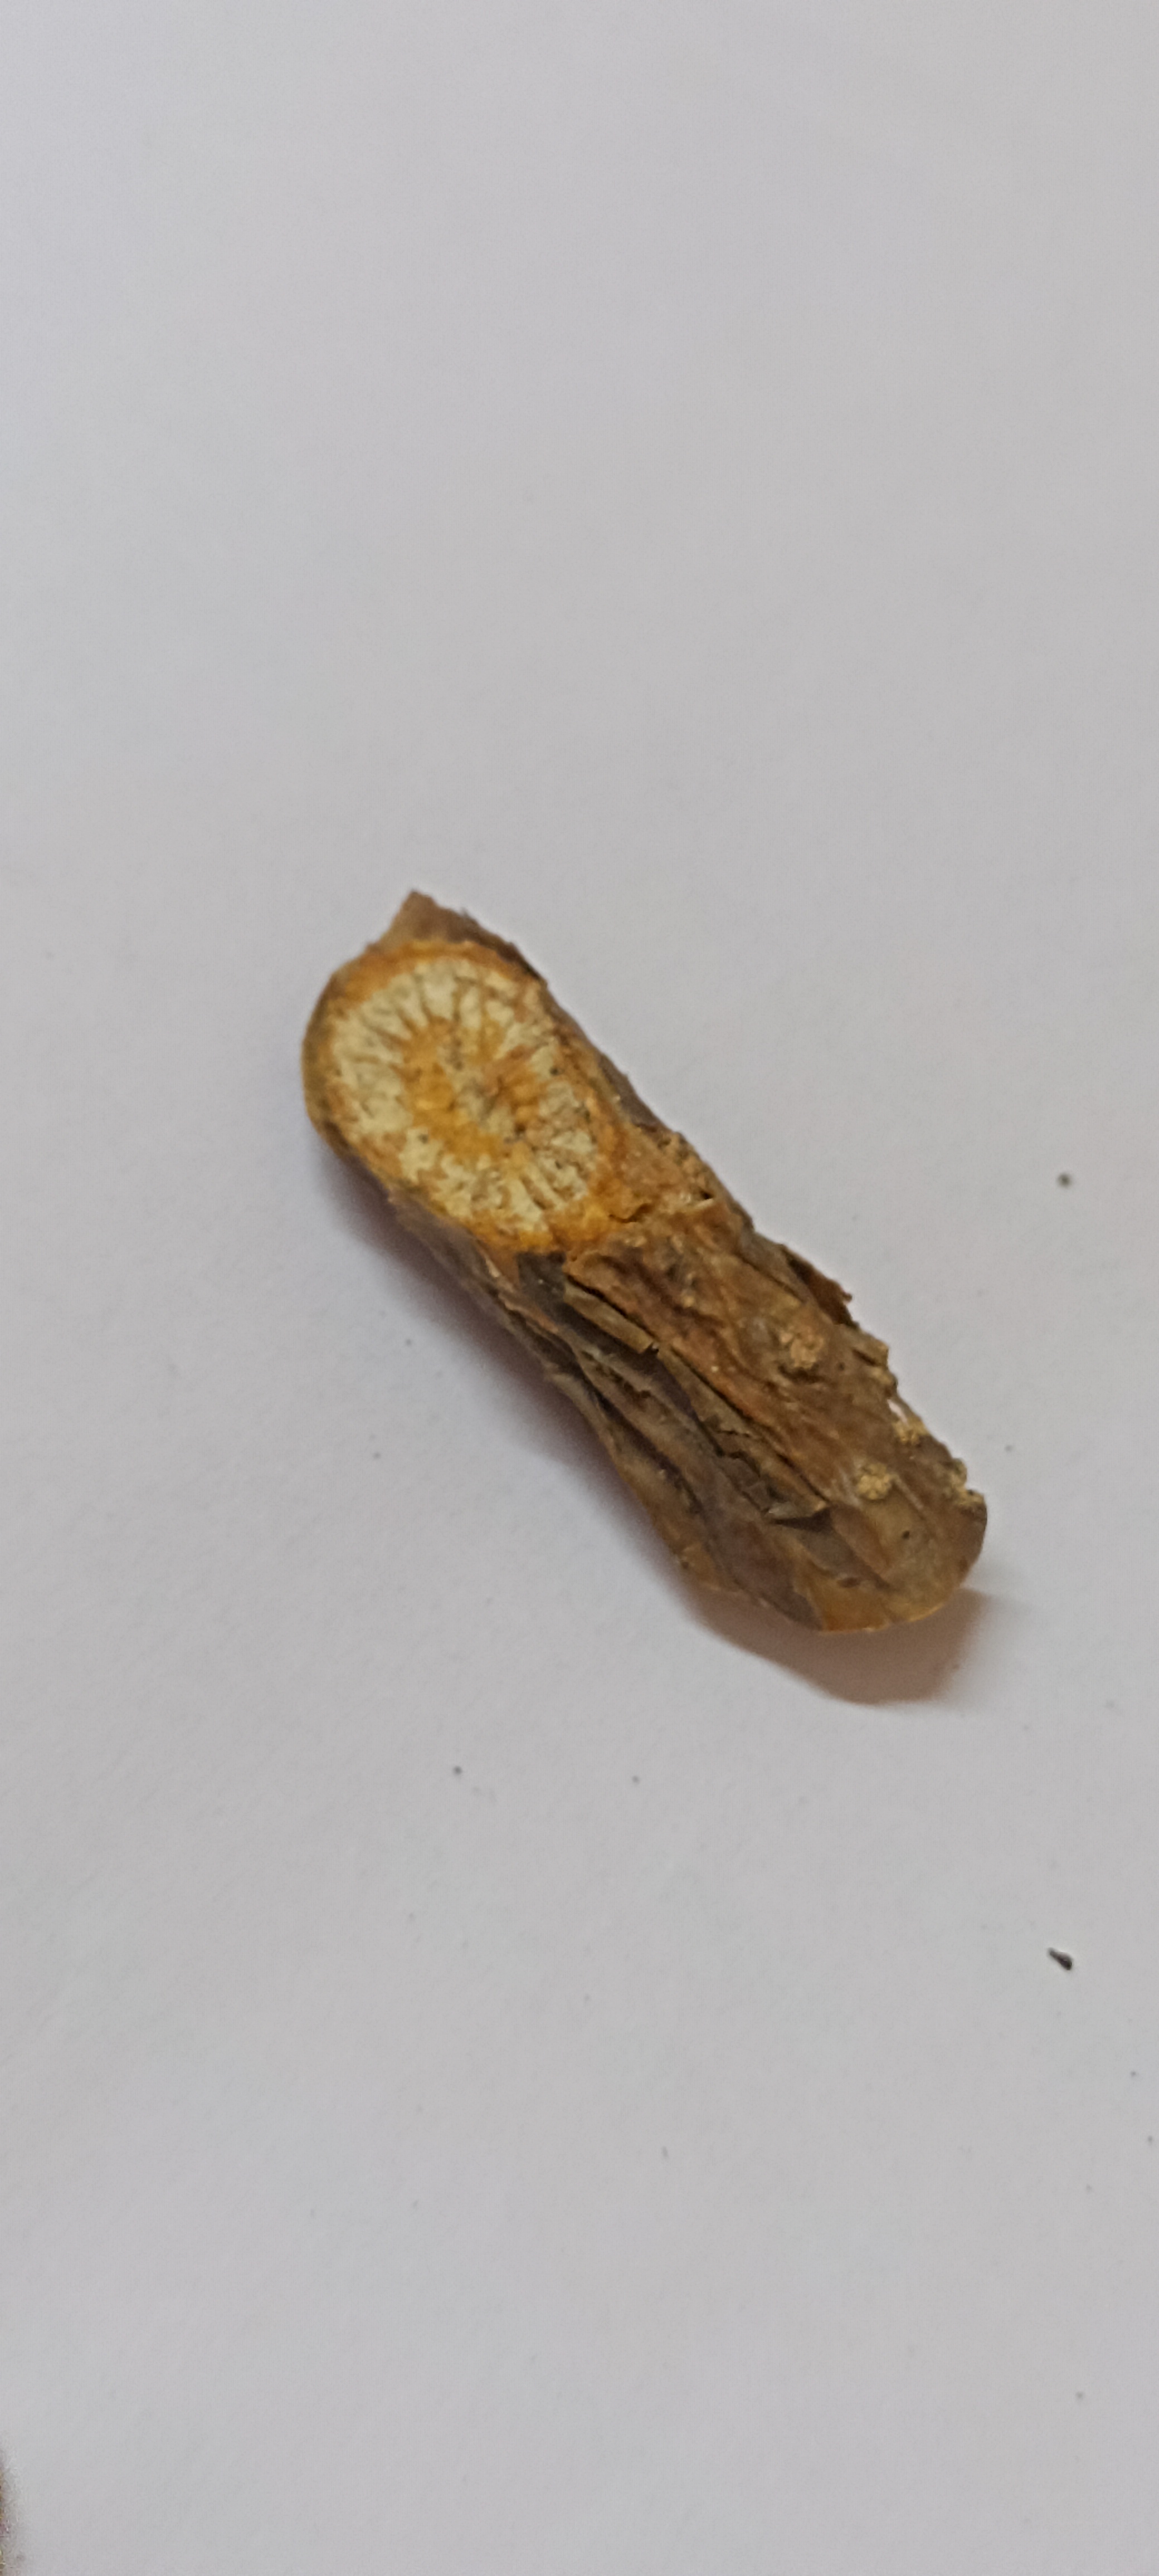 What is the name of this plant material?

gulvel
